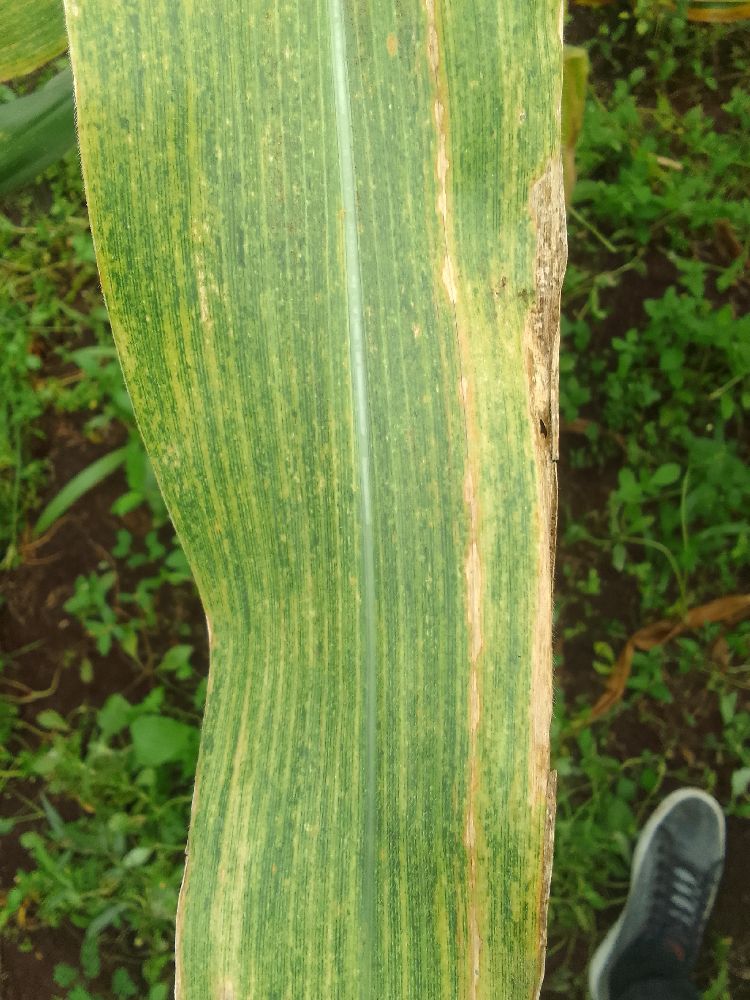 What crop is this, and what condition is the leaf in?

maize, maize lethal necrosis
